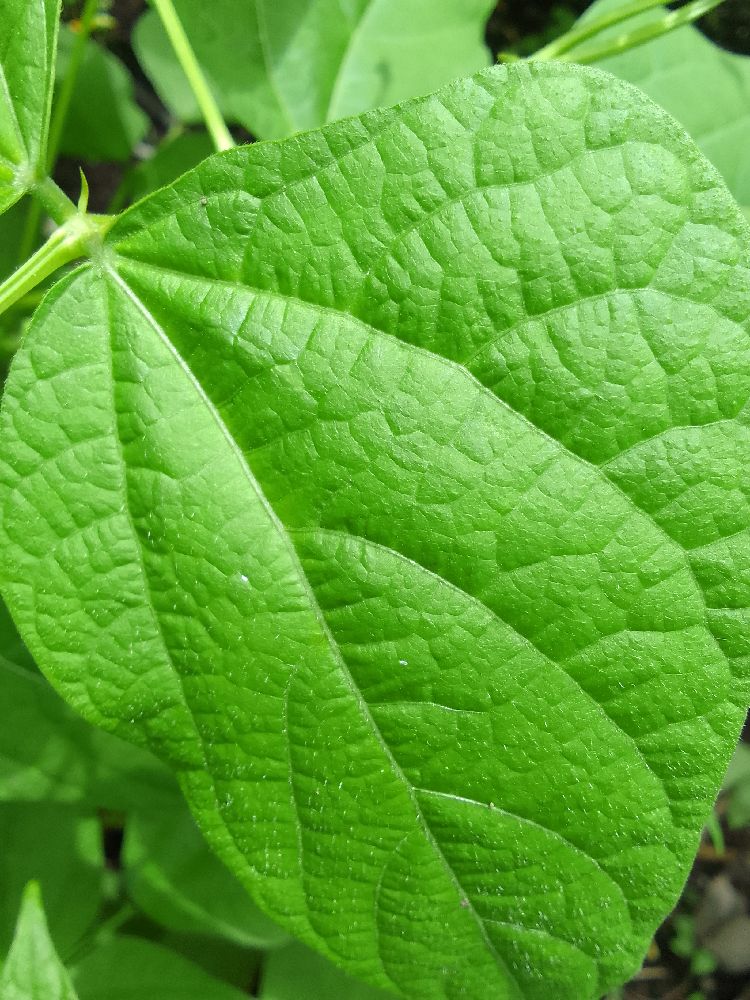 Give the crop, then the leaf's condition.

common bean, healthy
